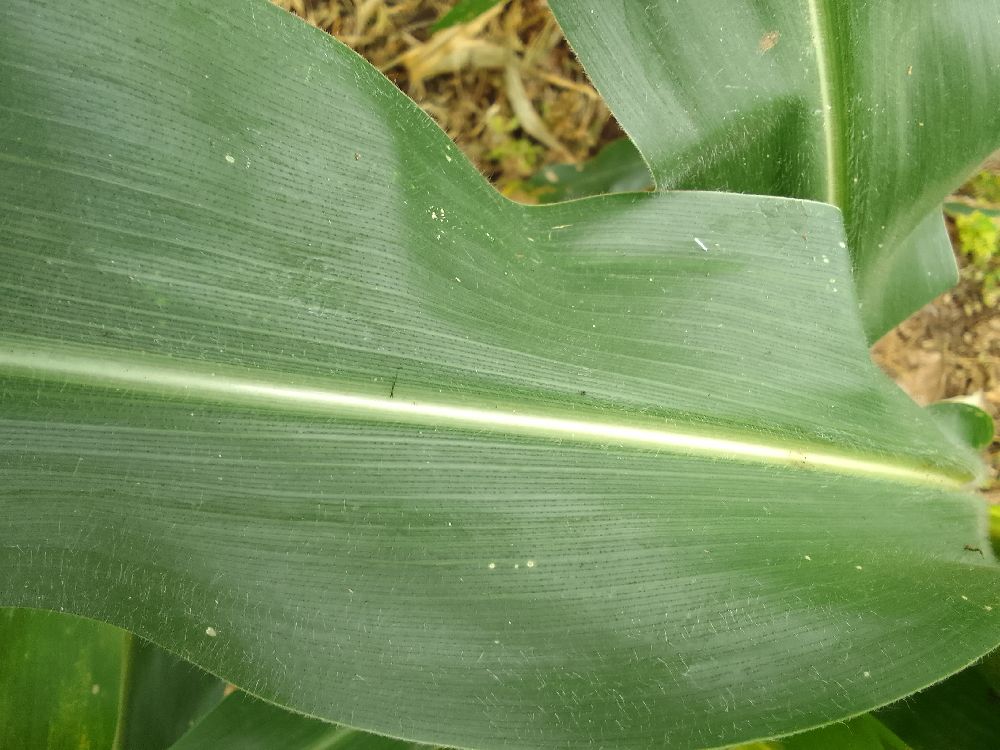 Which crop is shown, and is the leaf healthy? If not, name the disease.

maize, healthy
